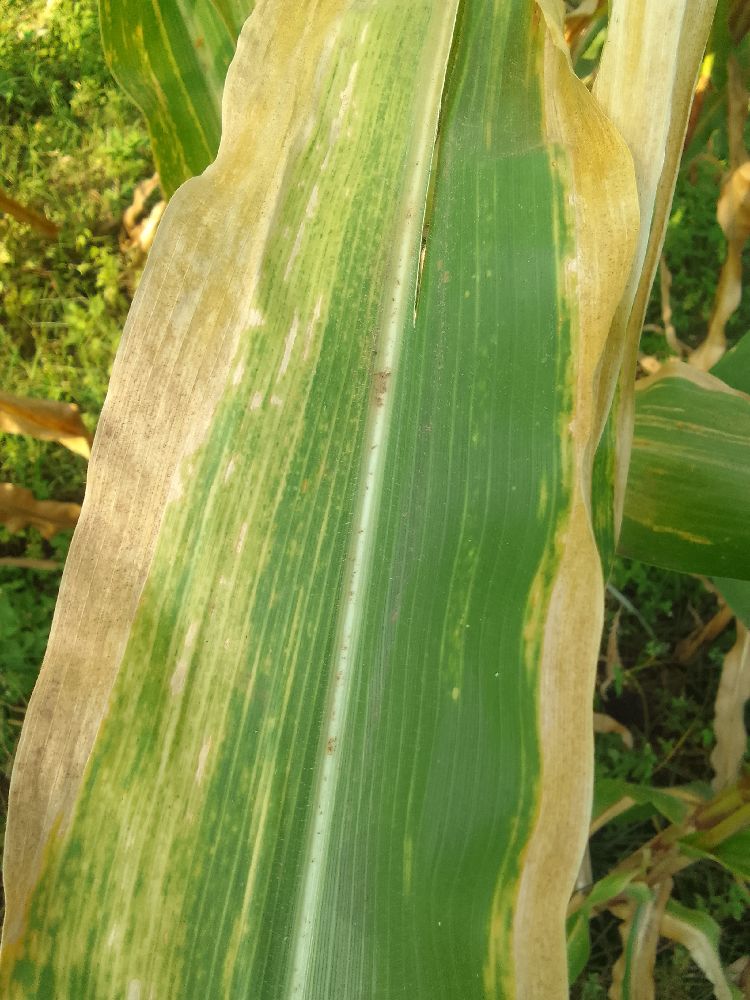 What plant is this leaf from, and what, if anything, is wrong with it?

maize, maize lethal necrosis
